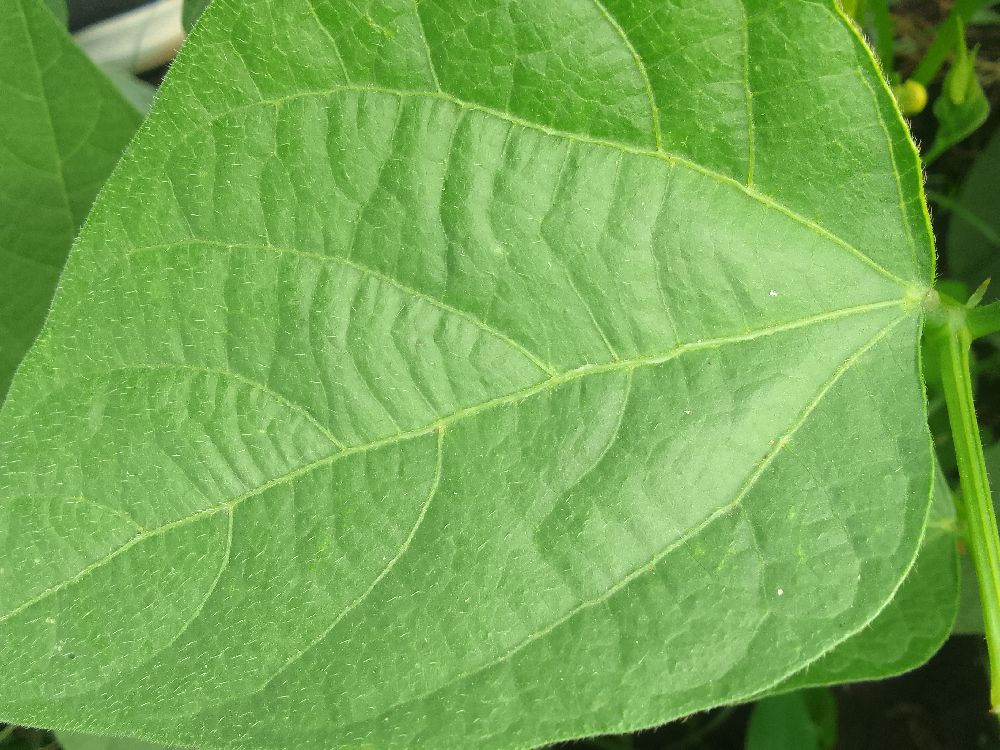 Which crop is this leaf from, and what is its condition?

common bean, healthy
